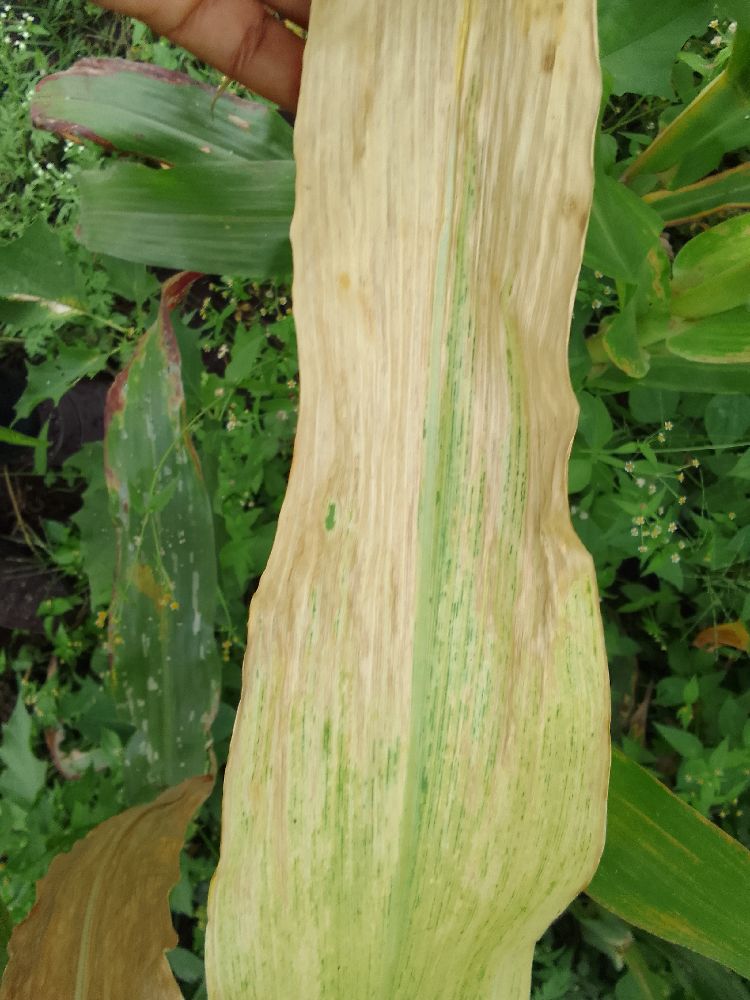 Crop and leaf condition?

maize, maize lethal necrosis
